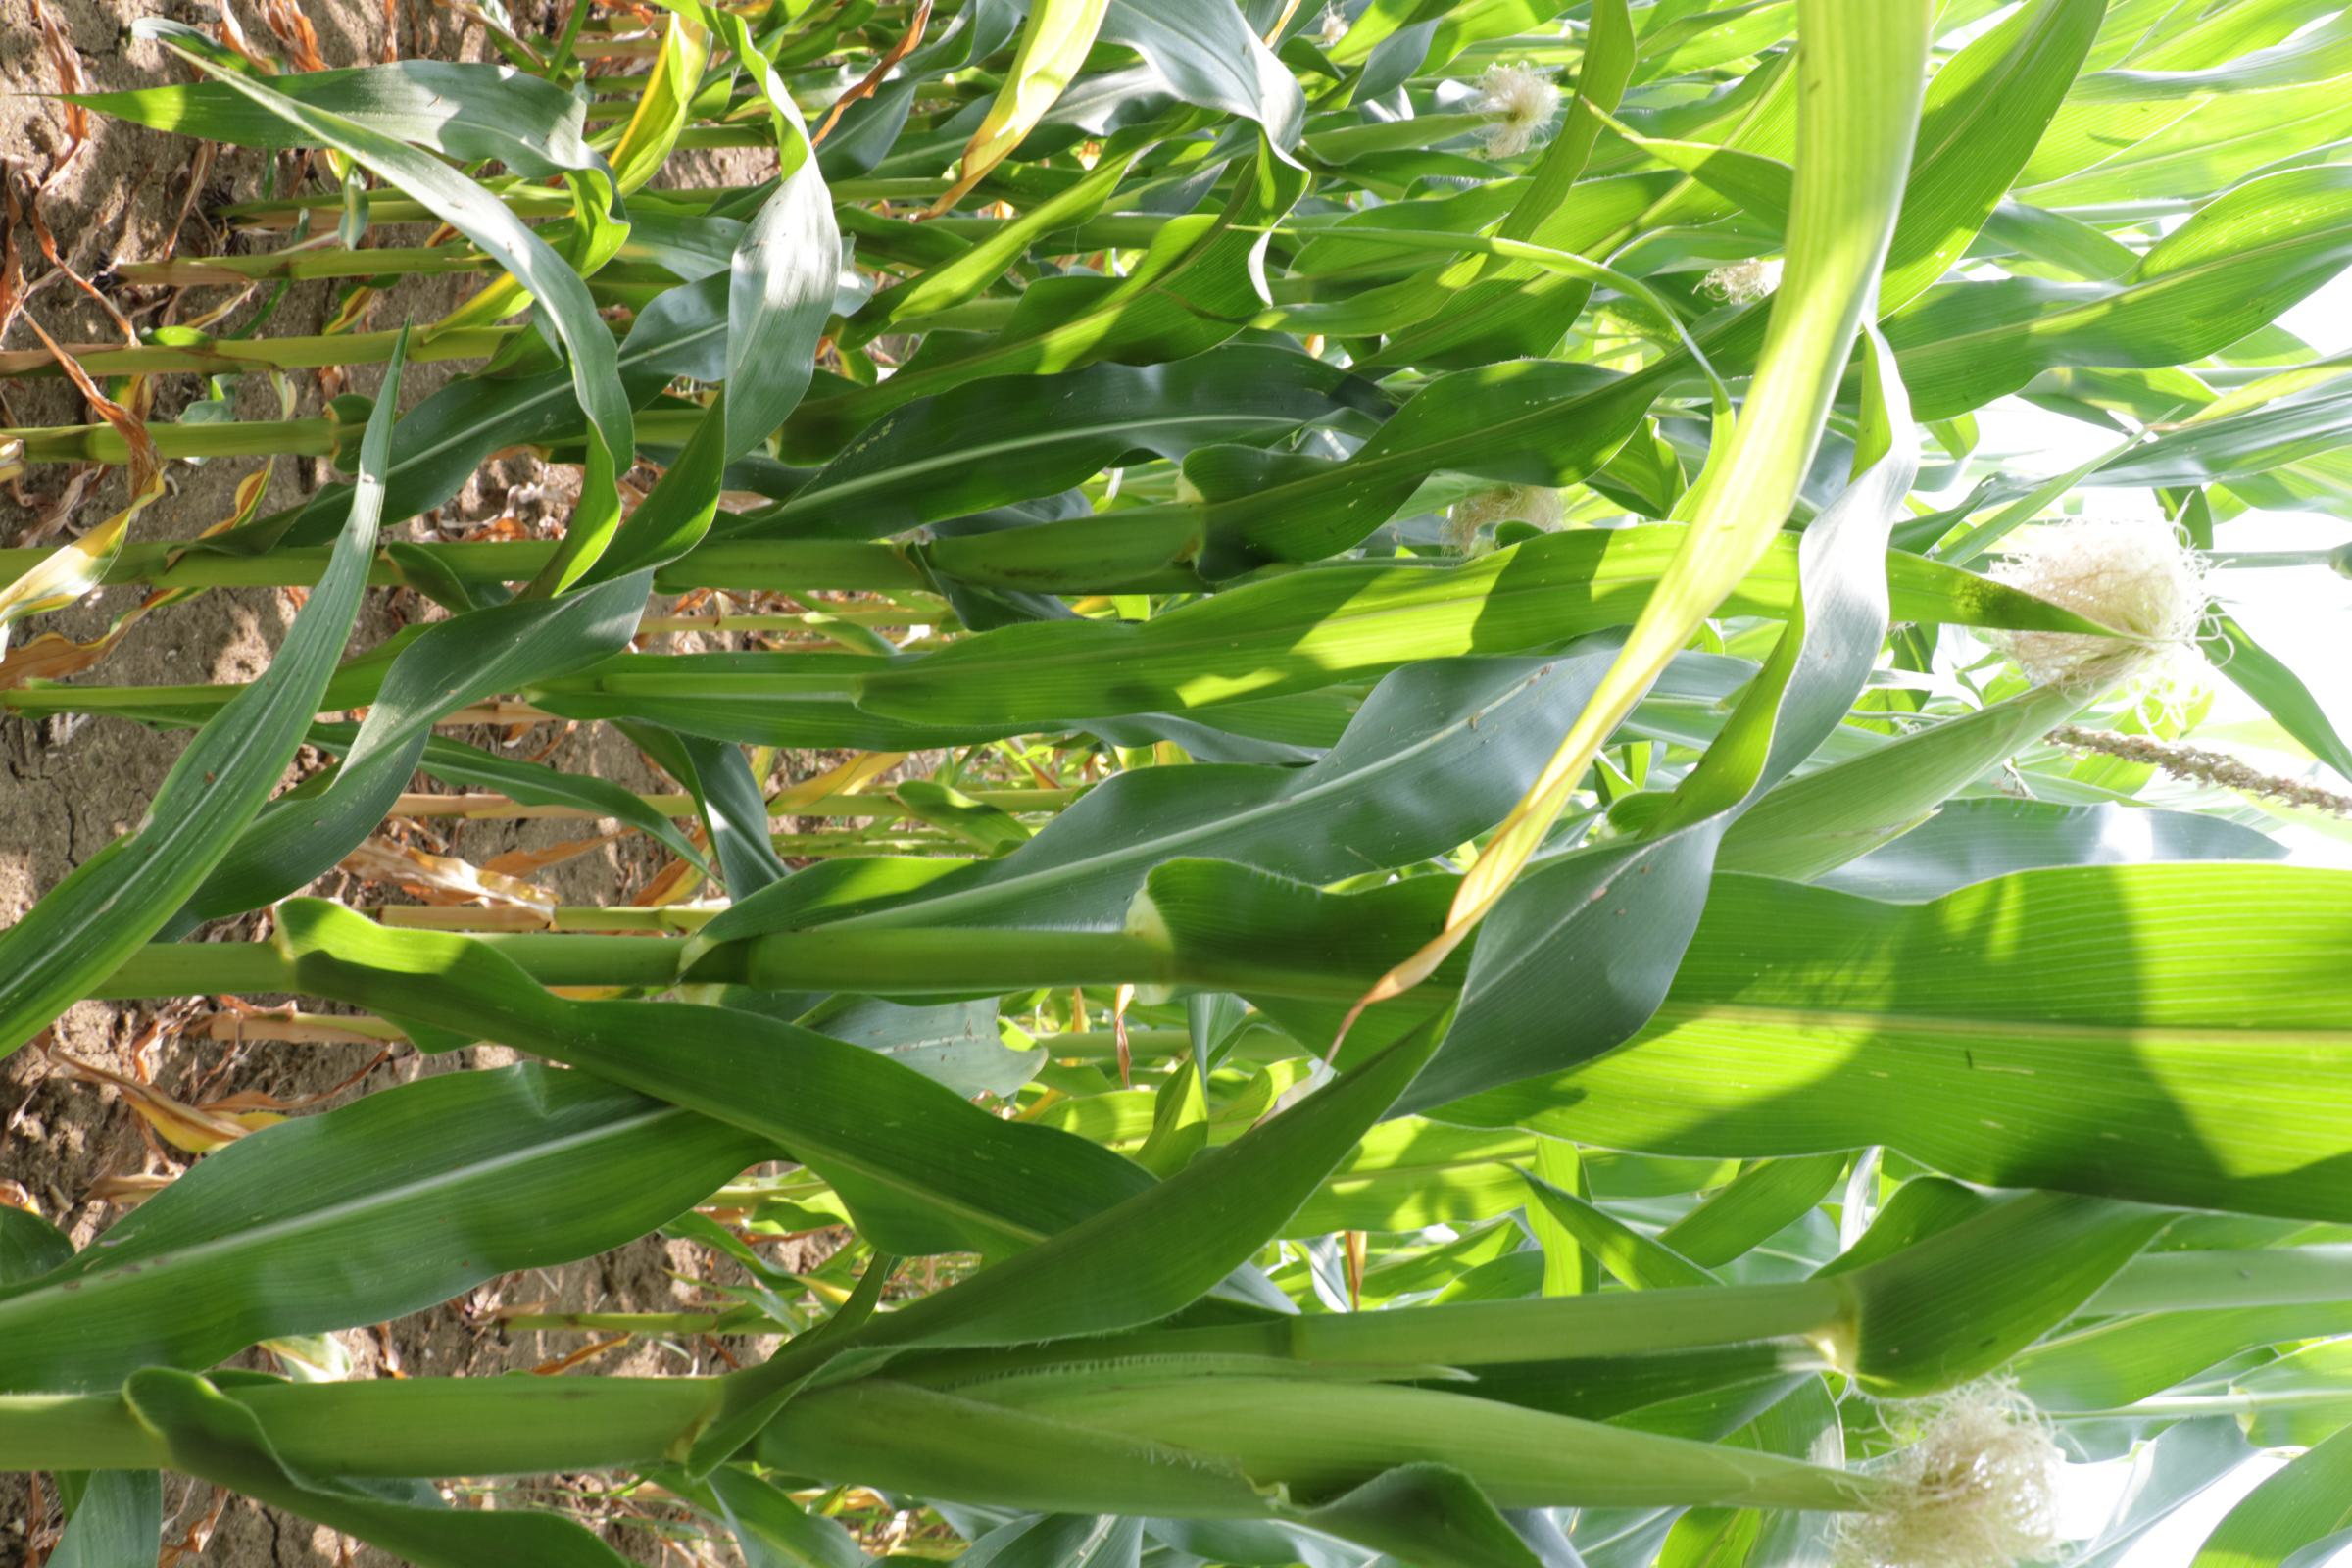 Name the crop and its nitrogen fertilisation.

maize, no added nitrogen
